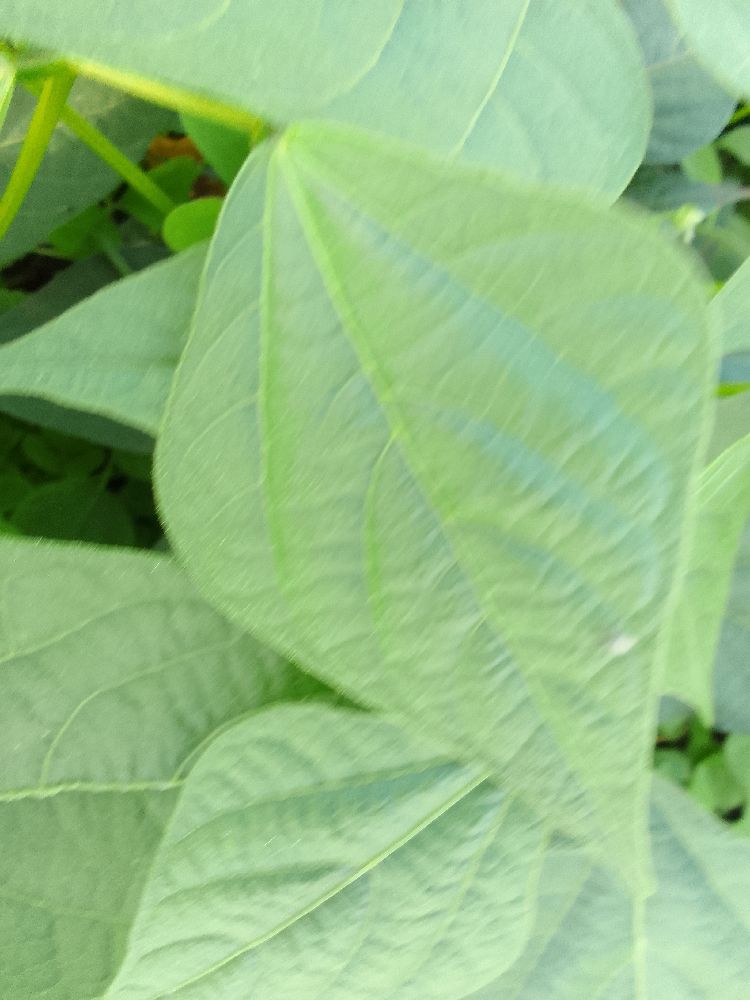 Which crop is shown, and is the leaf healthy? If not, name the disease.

common bean, healthy
